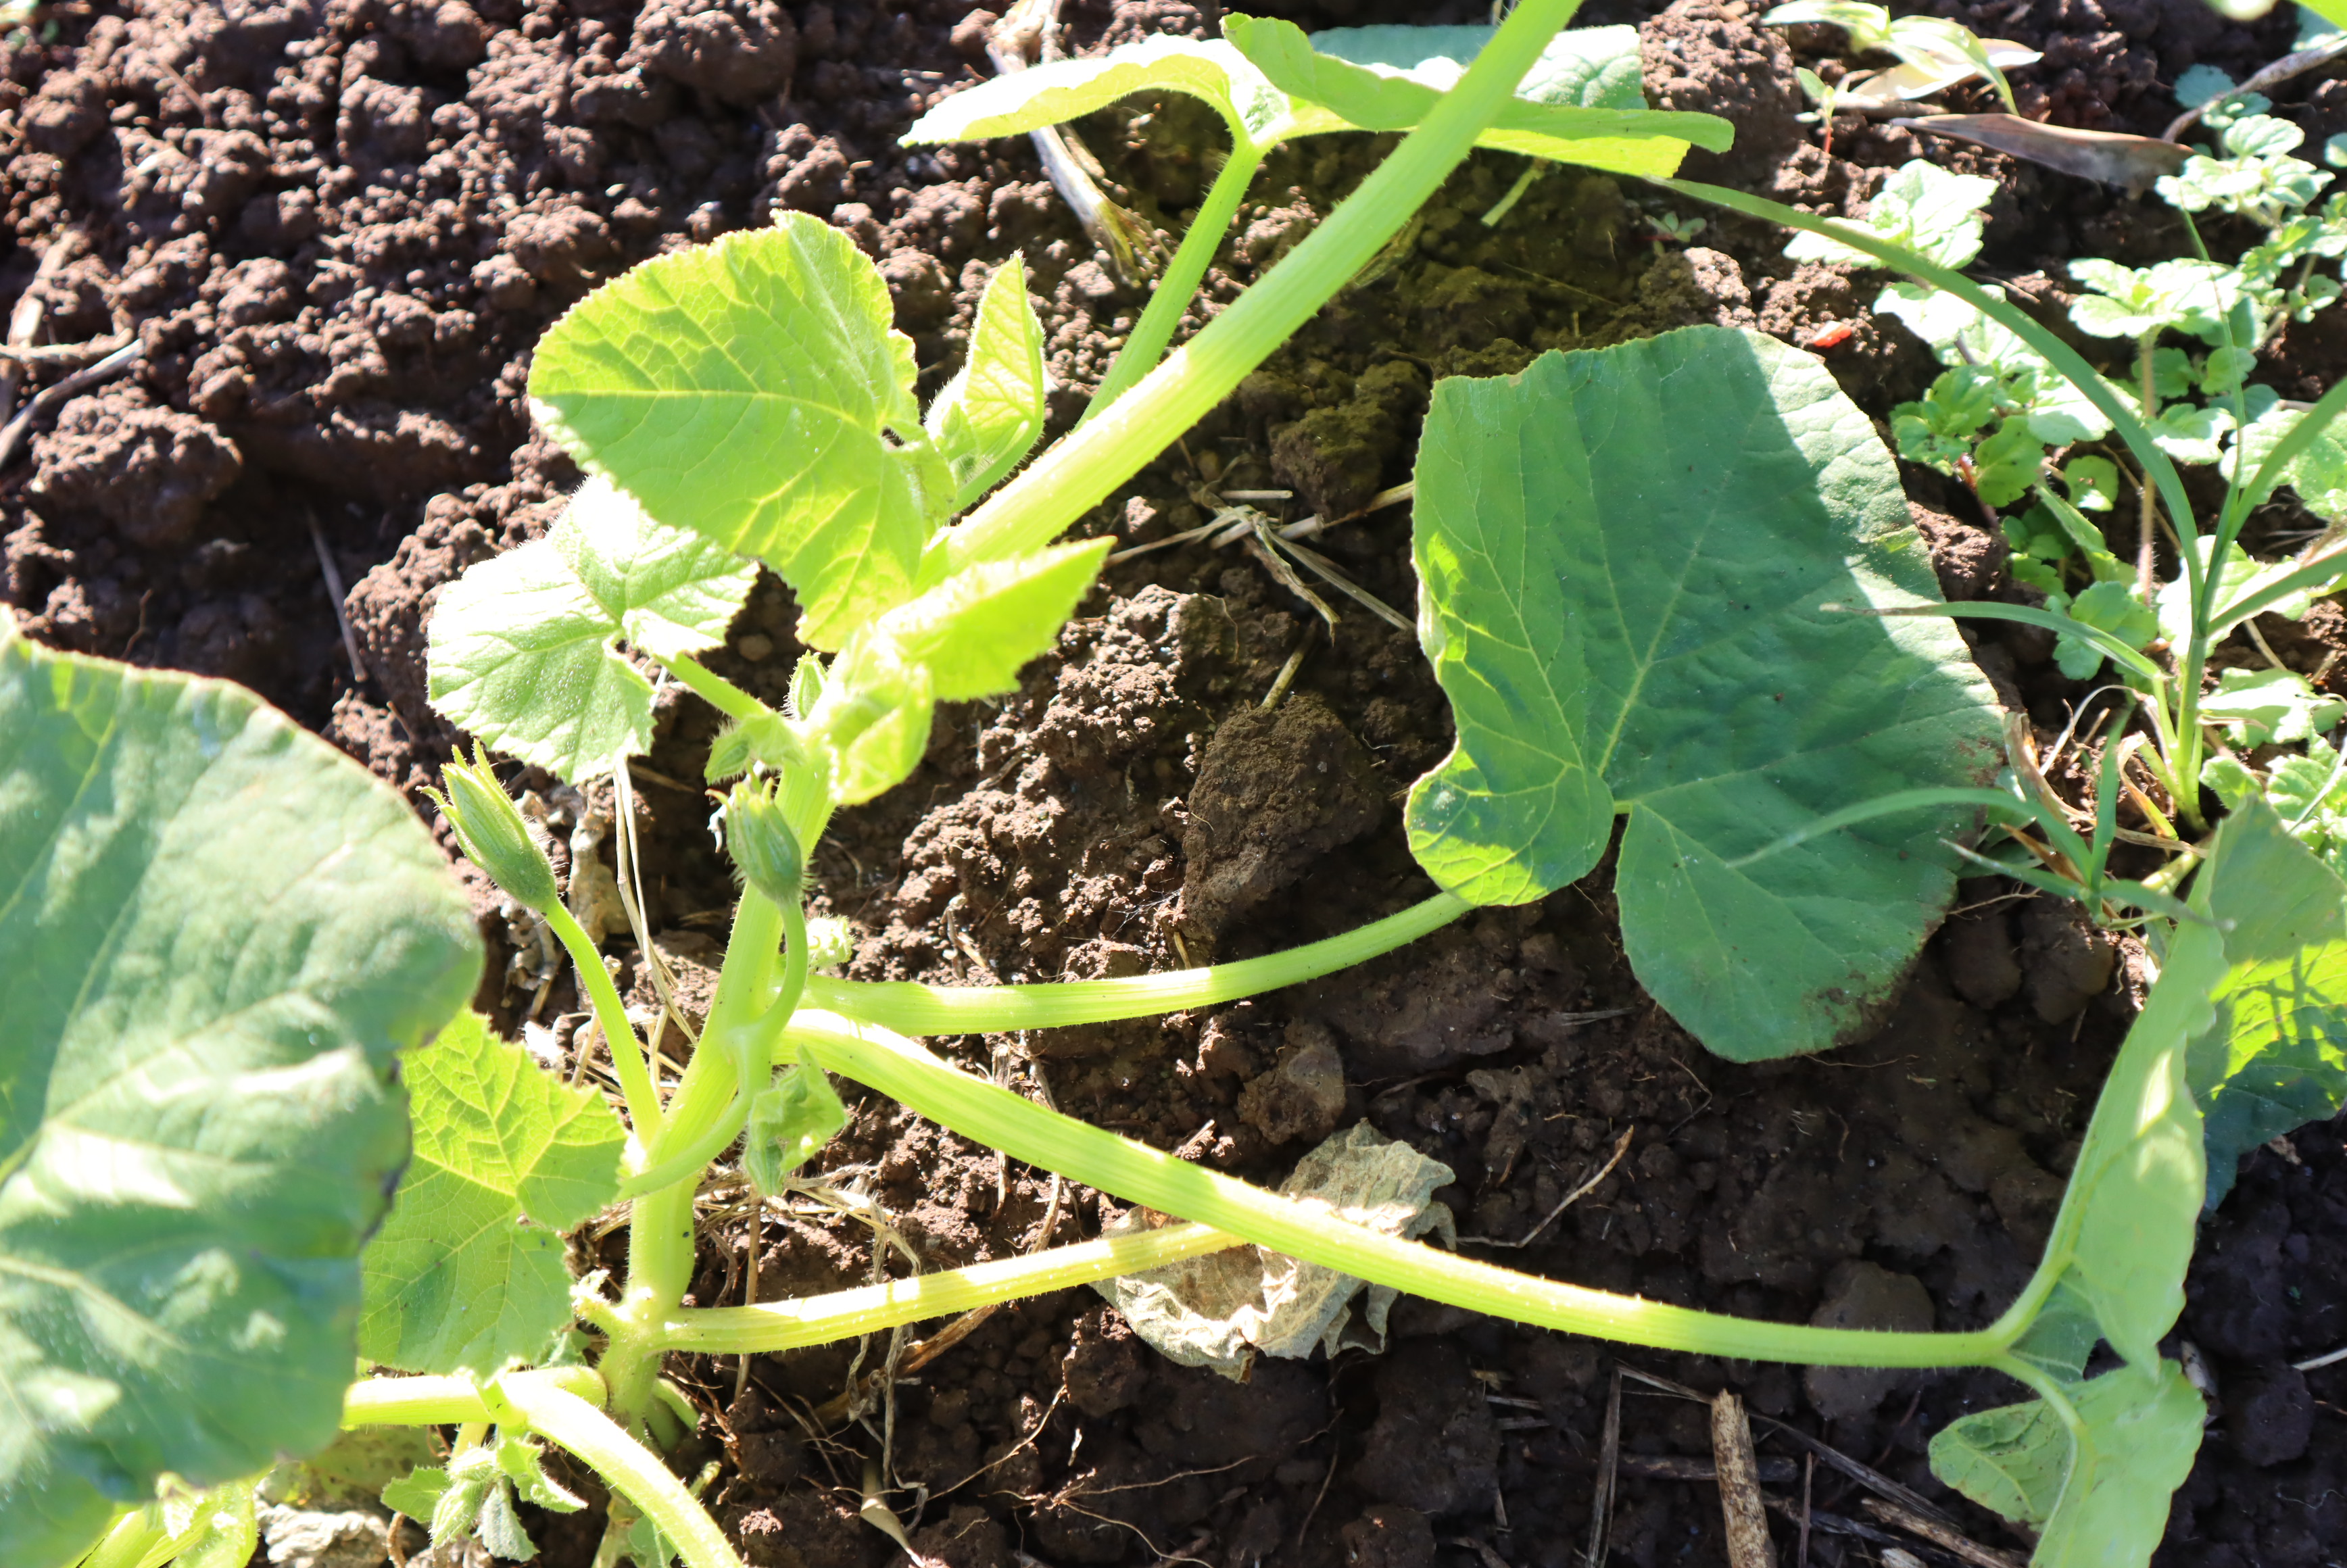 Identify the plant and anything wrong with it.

zucchini, healthy
